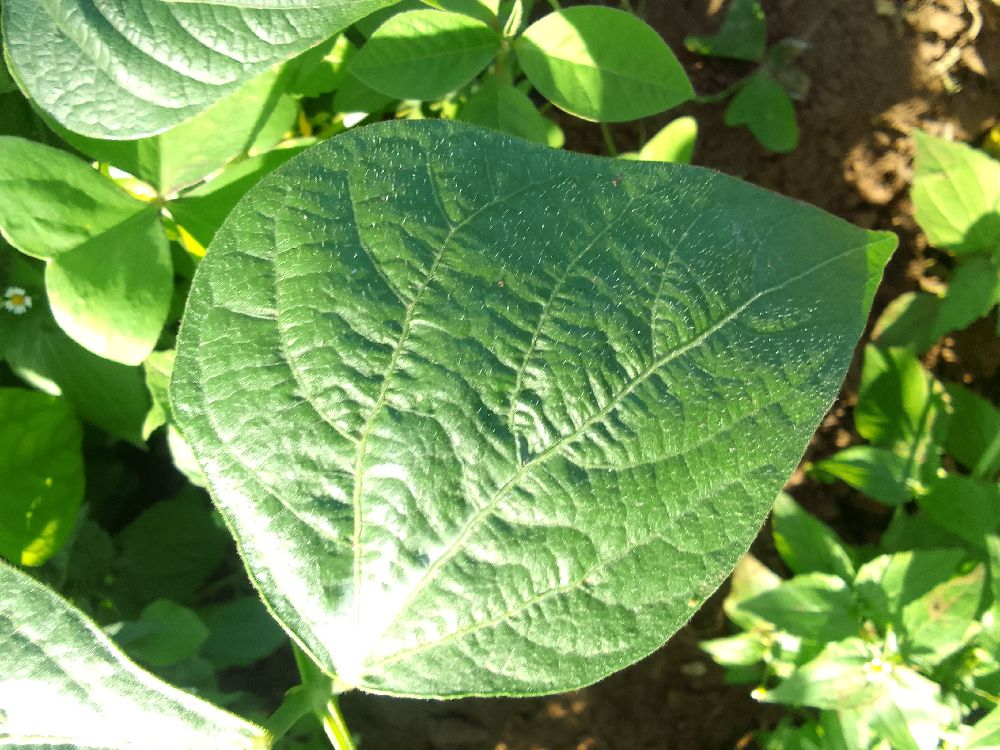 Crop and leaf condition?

common bean, healthy
